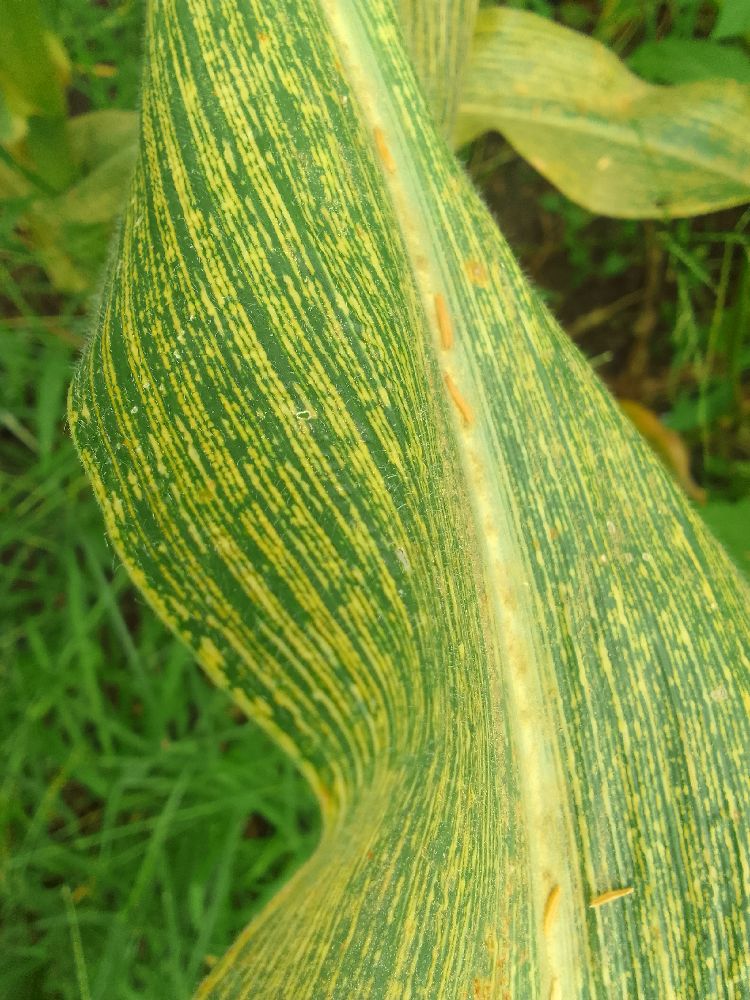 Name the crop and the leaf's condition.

maize, maize streak virus
